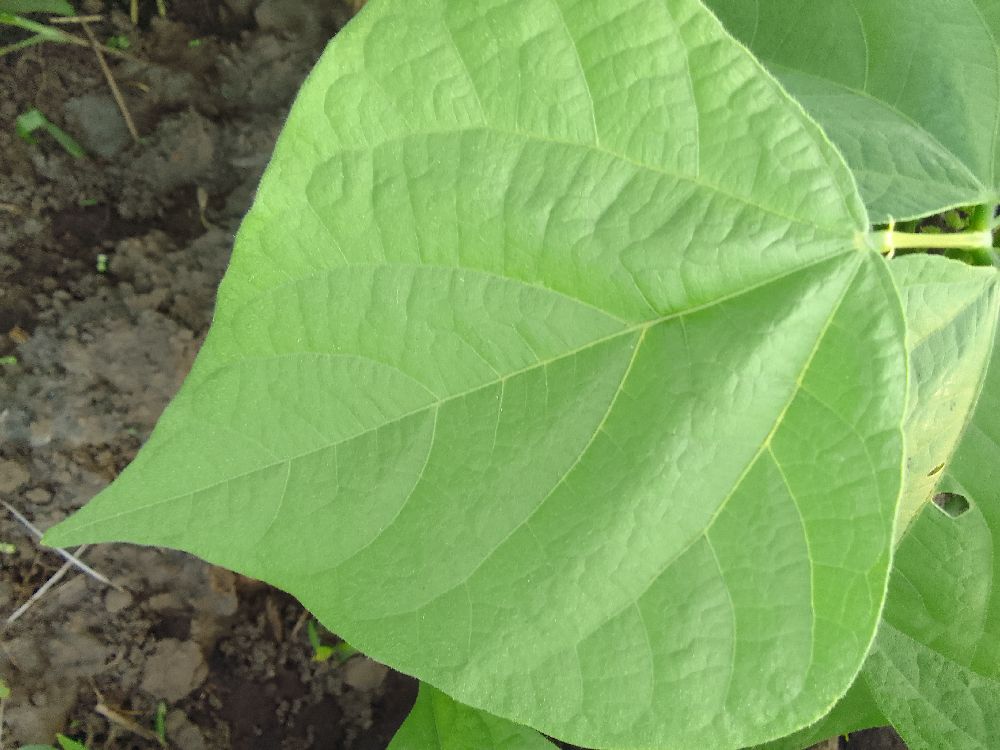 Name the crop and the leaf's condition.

common bean, healthy
